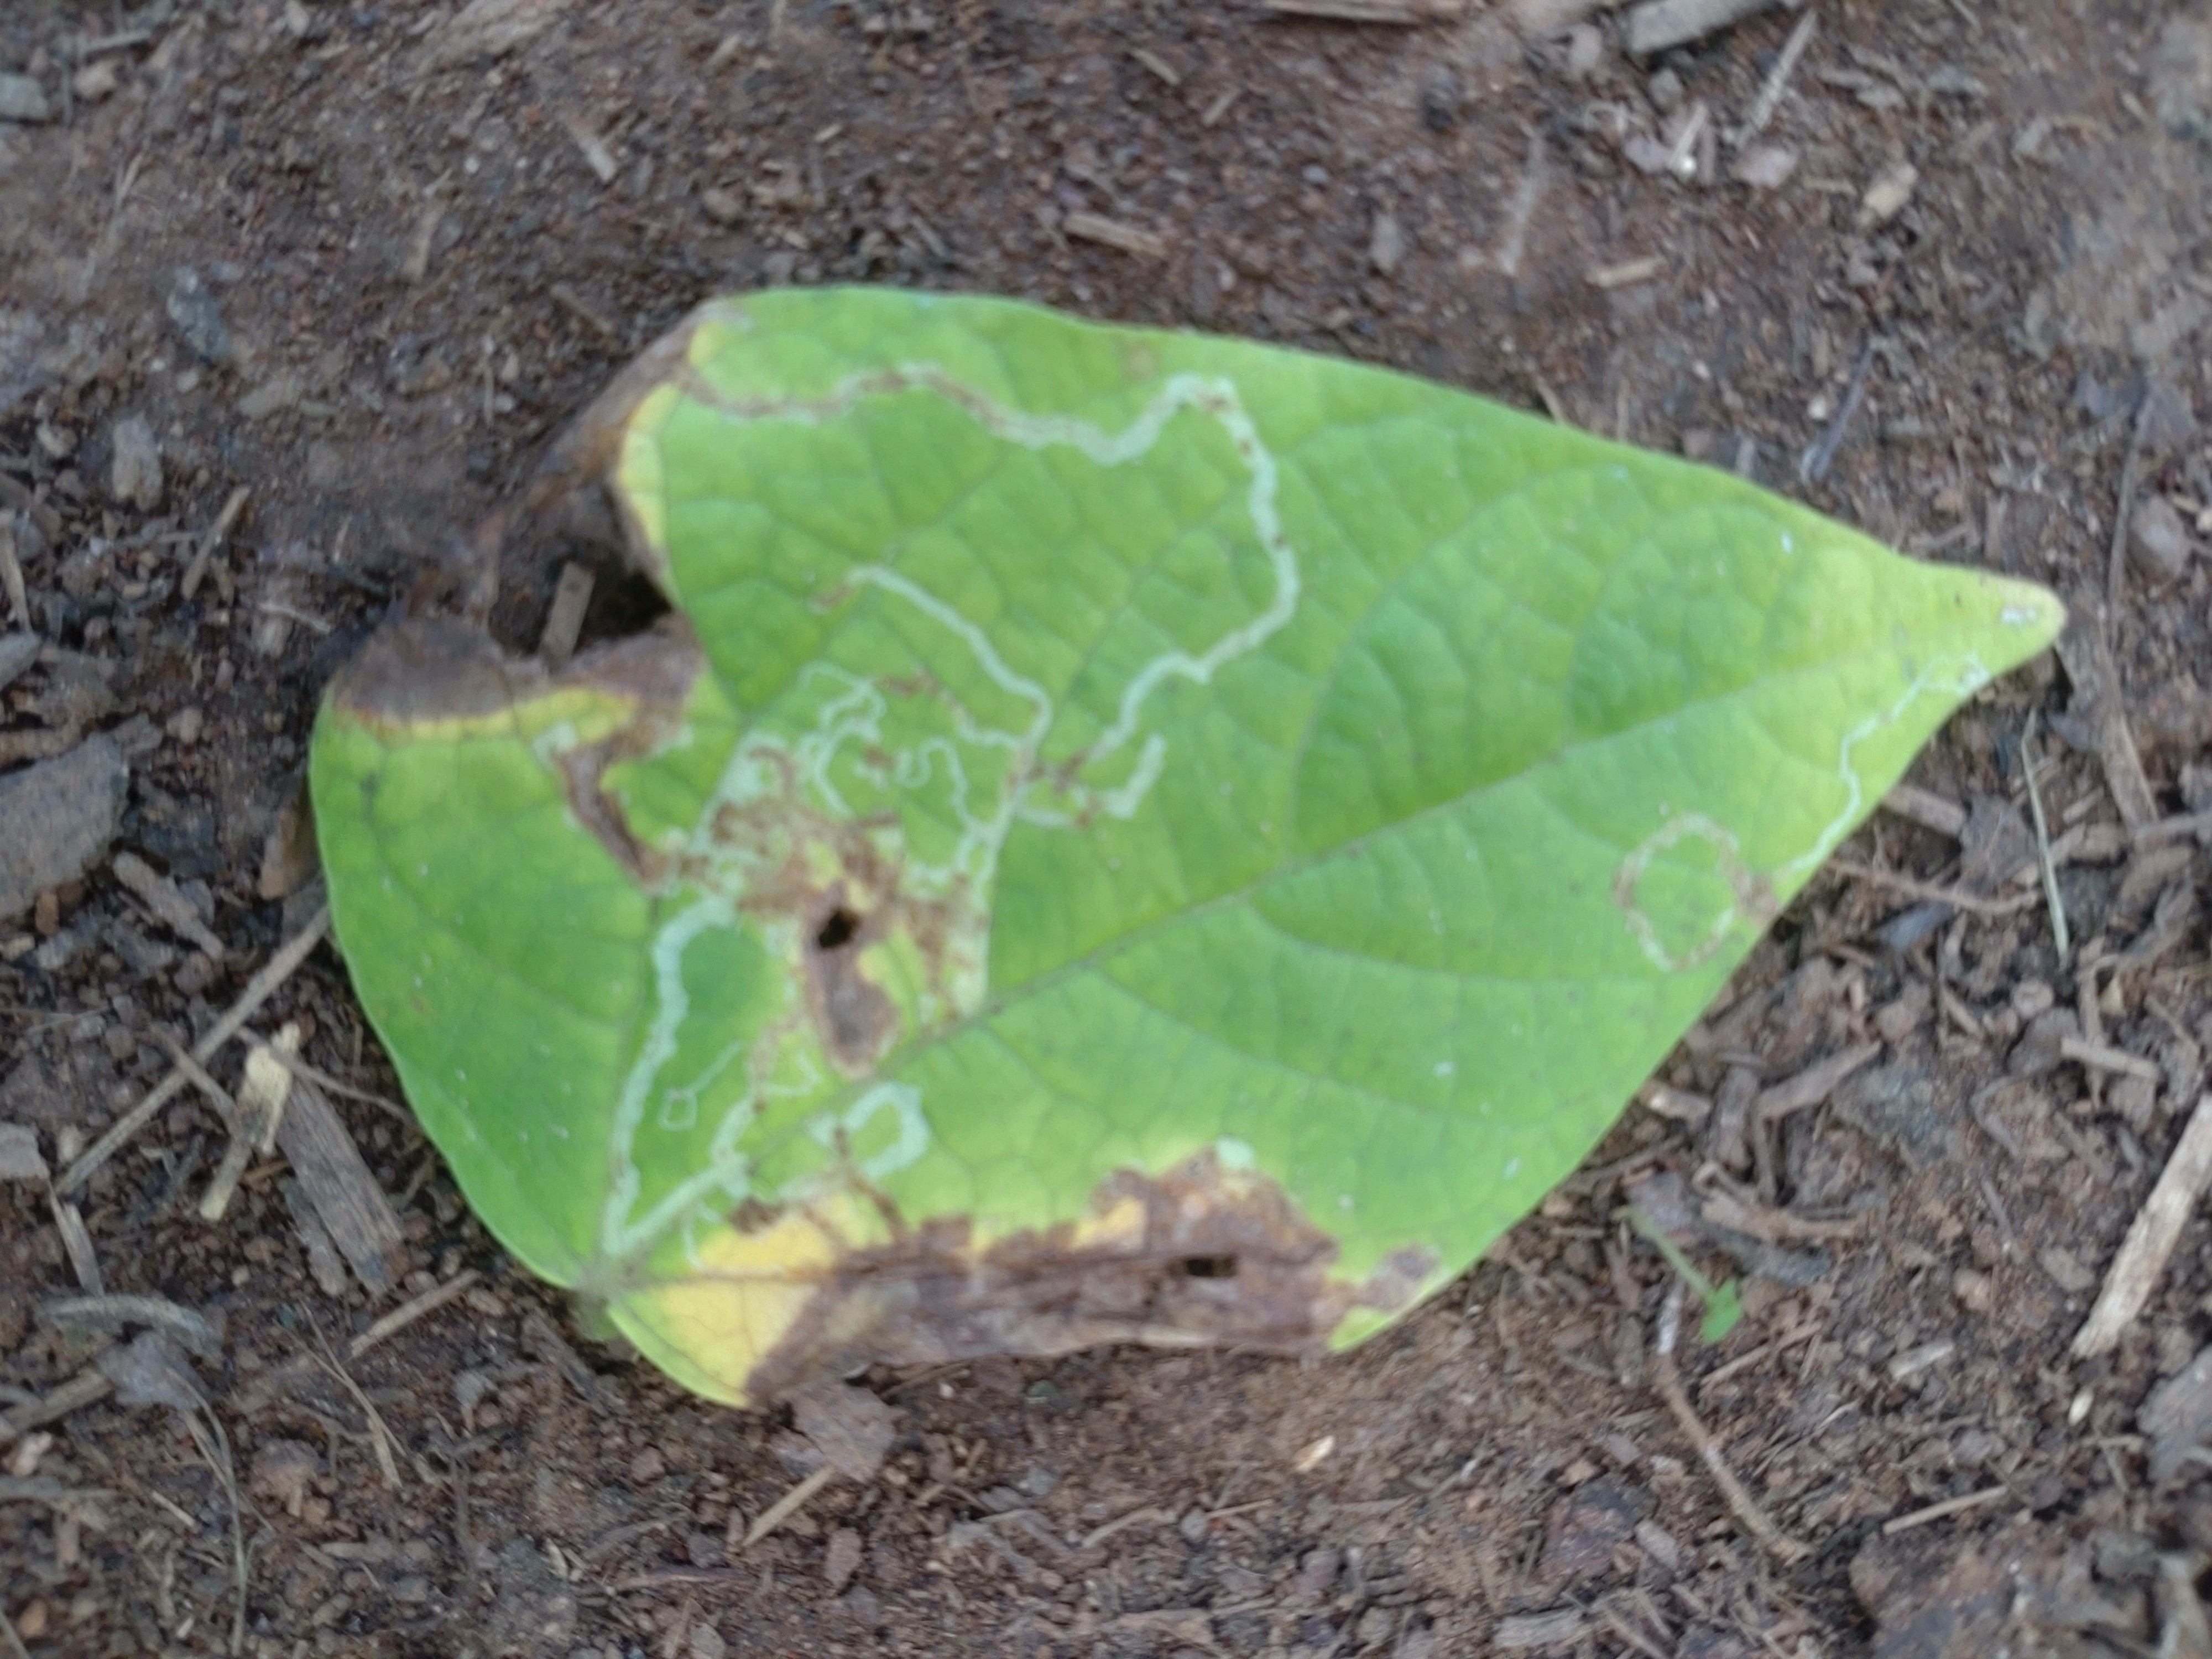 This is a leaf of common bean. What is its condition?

anthracnose
